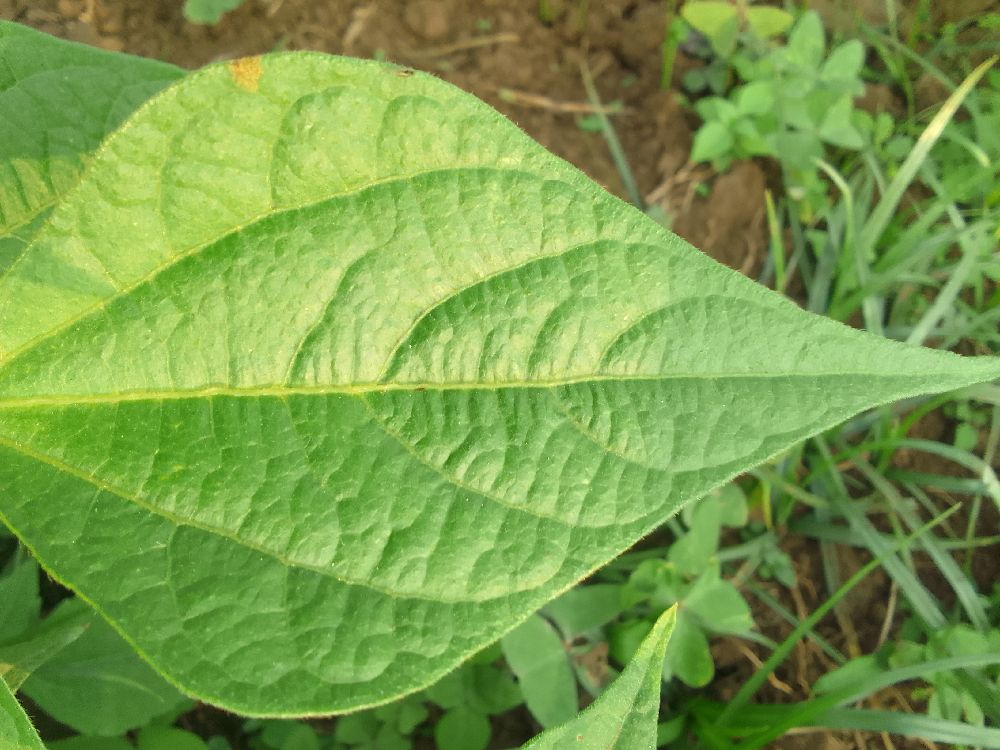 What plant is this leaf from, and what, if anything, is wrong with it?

common bean, healthy
